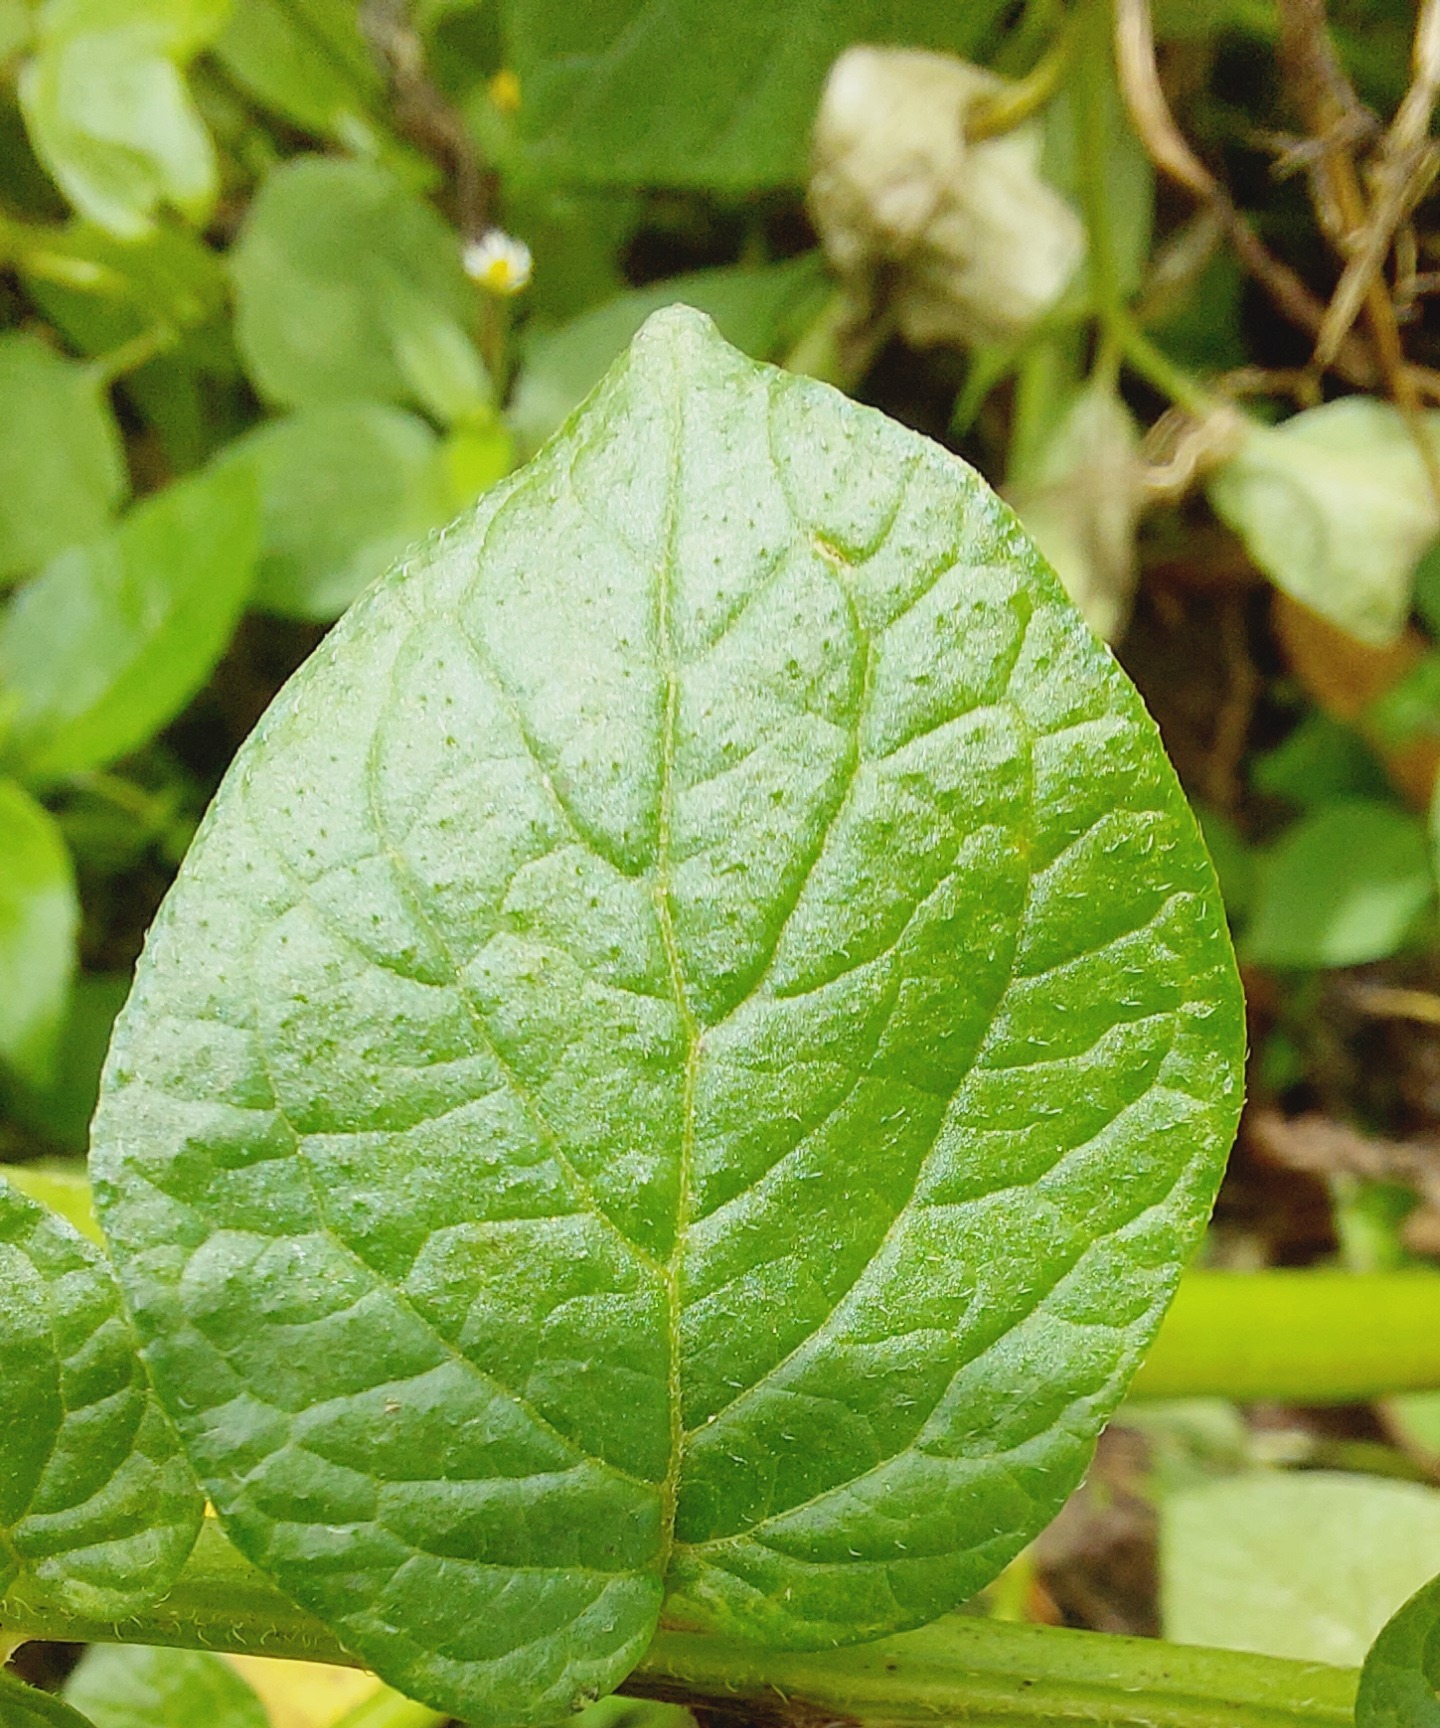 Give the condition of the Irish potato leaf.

healthy
